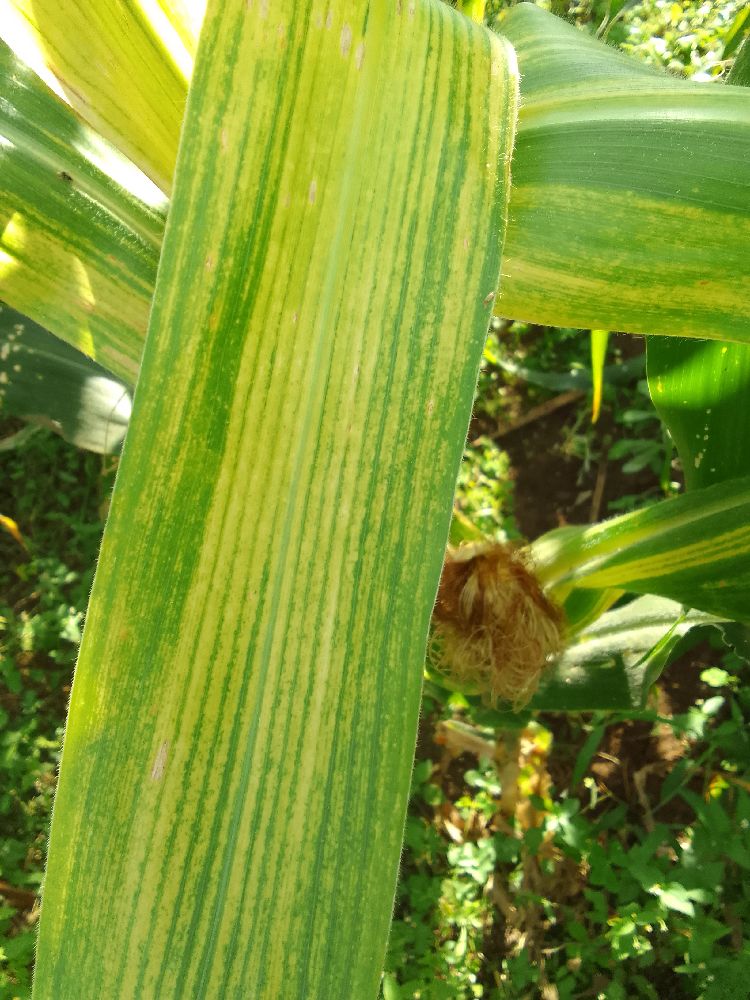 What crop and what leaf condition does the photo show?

maize, maize lethal necrosis
